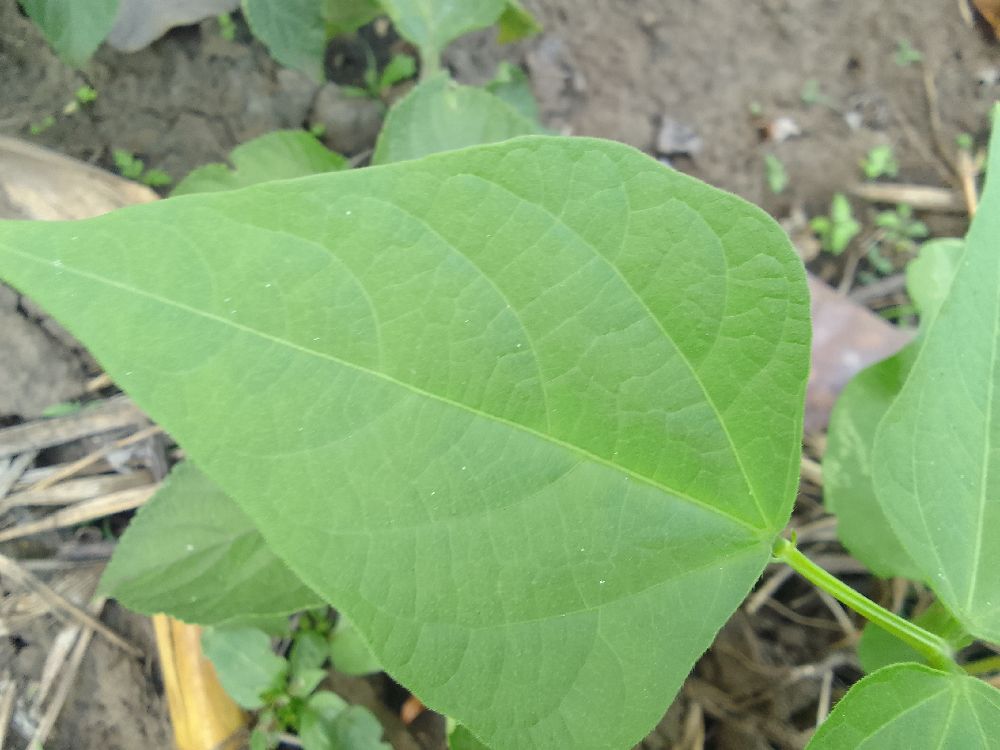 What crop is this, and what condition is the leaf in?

common bean, healthy
